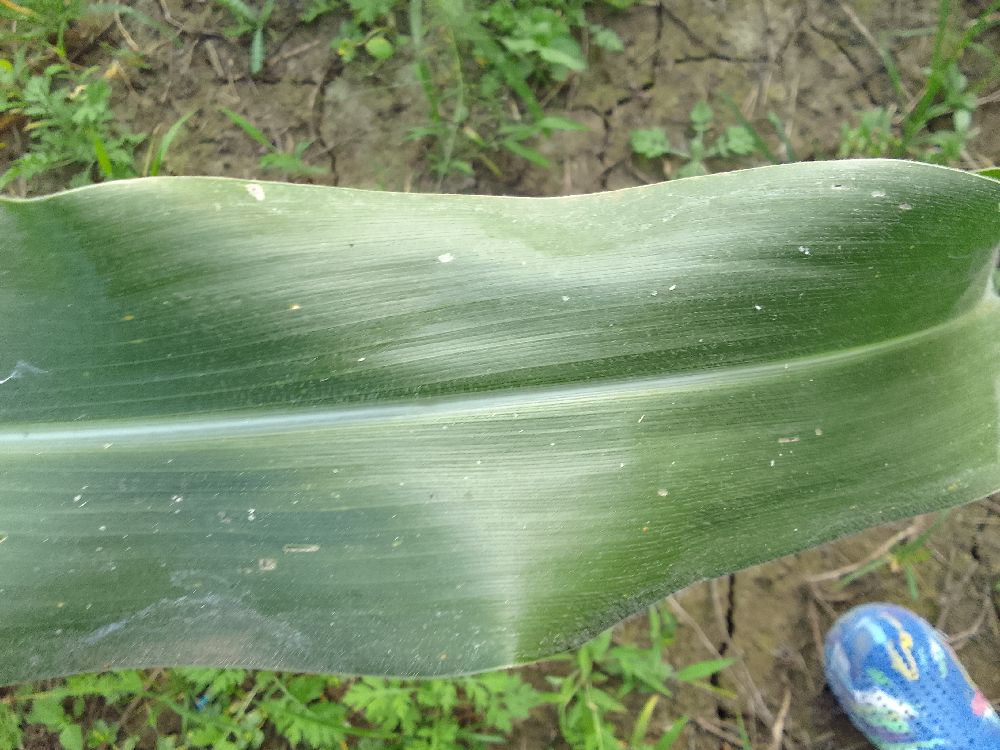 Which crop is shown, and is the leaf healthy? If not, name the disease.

maize, healthy
